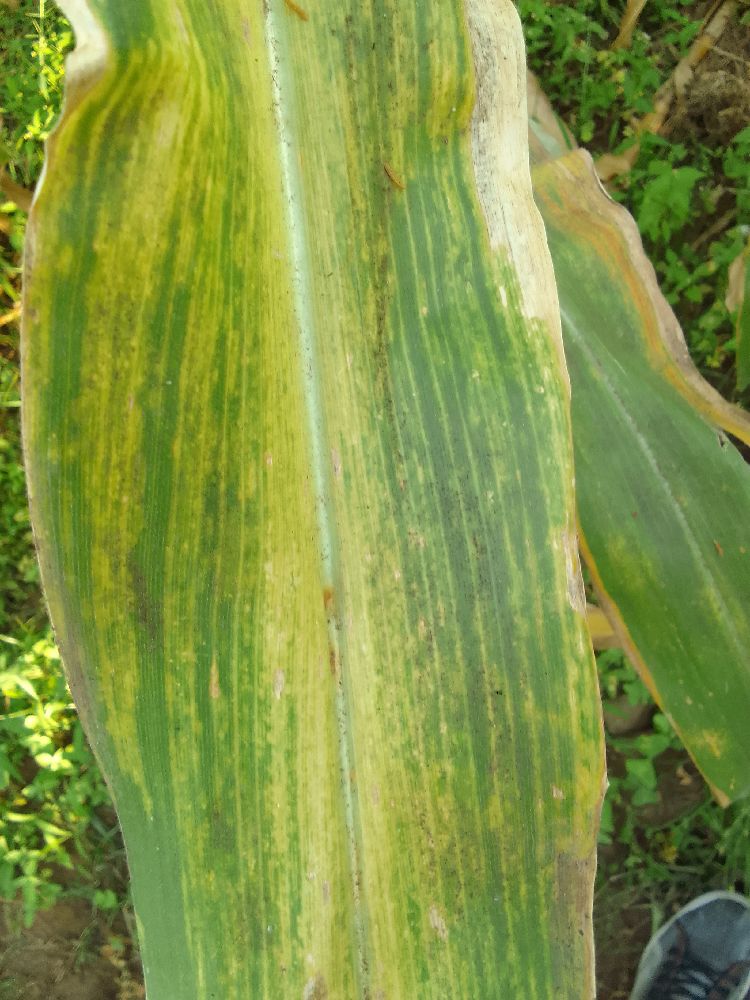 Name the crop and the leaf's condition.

maize, maize lethal necrosis
